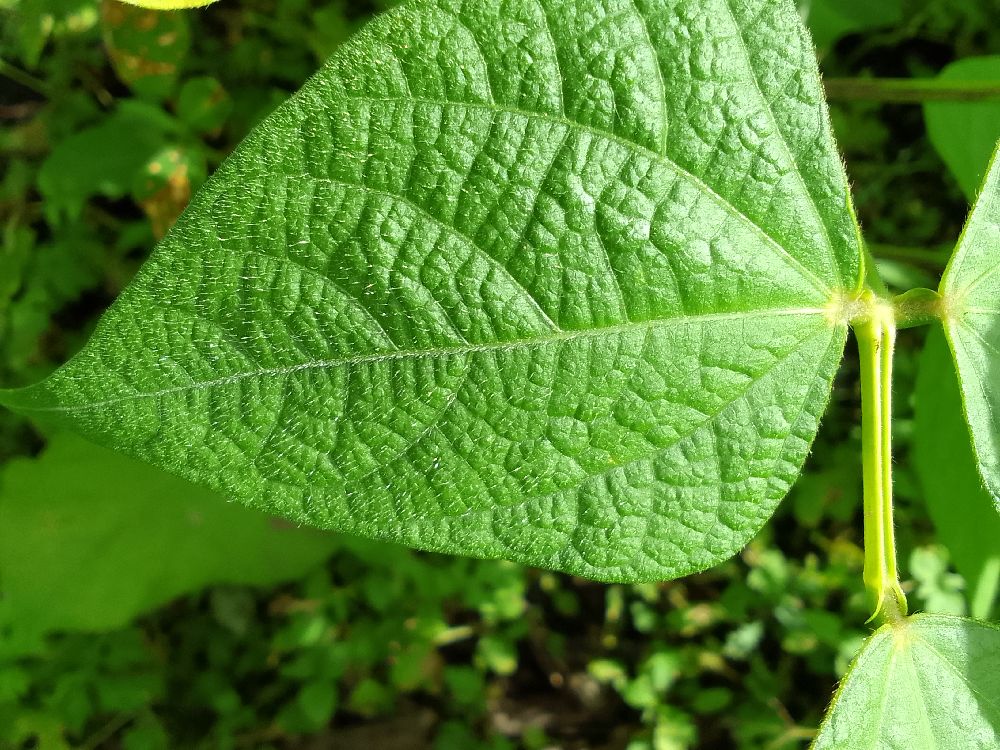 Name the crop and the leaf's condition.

common bean, healthy
